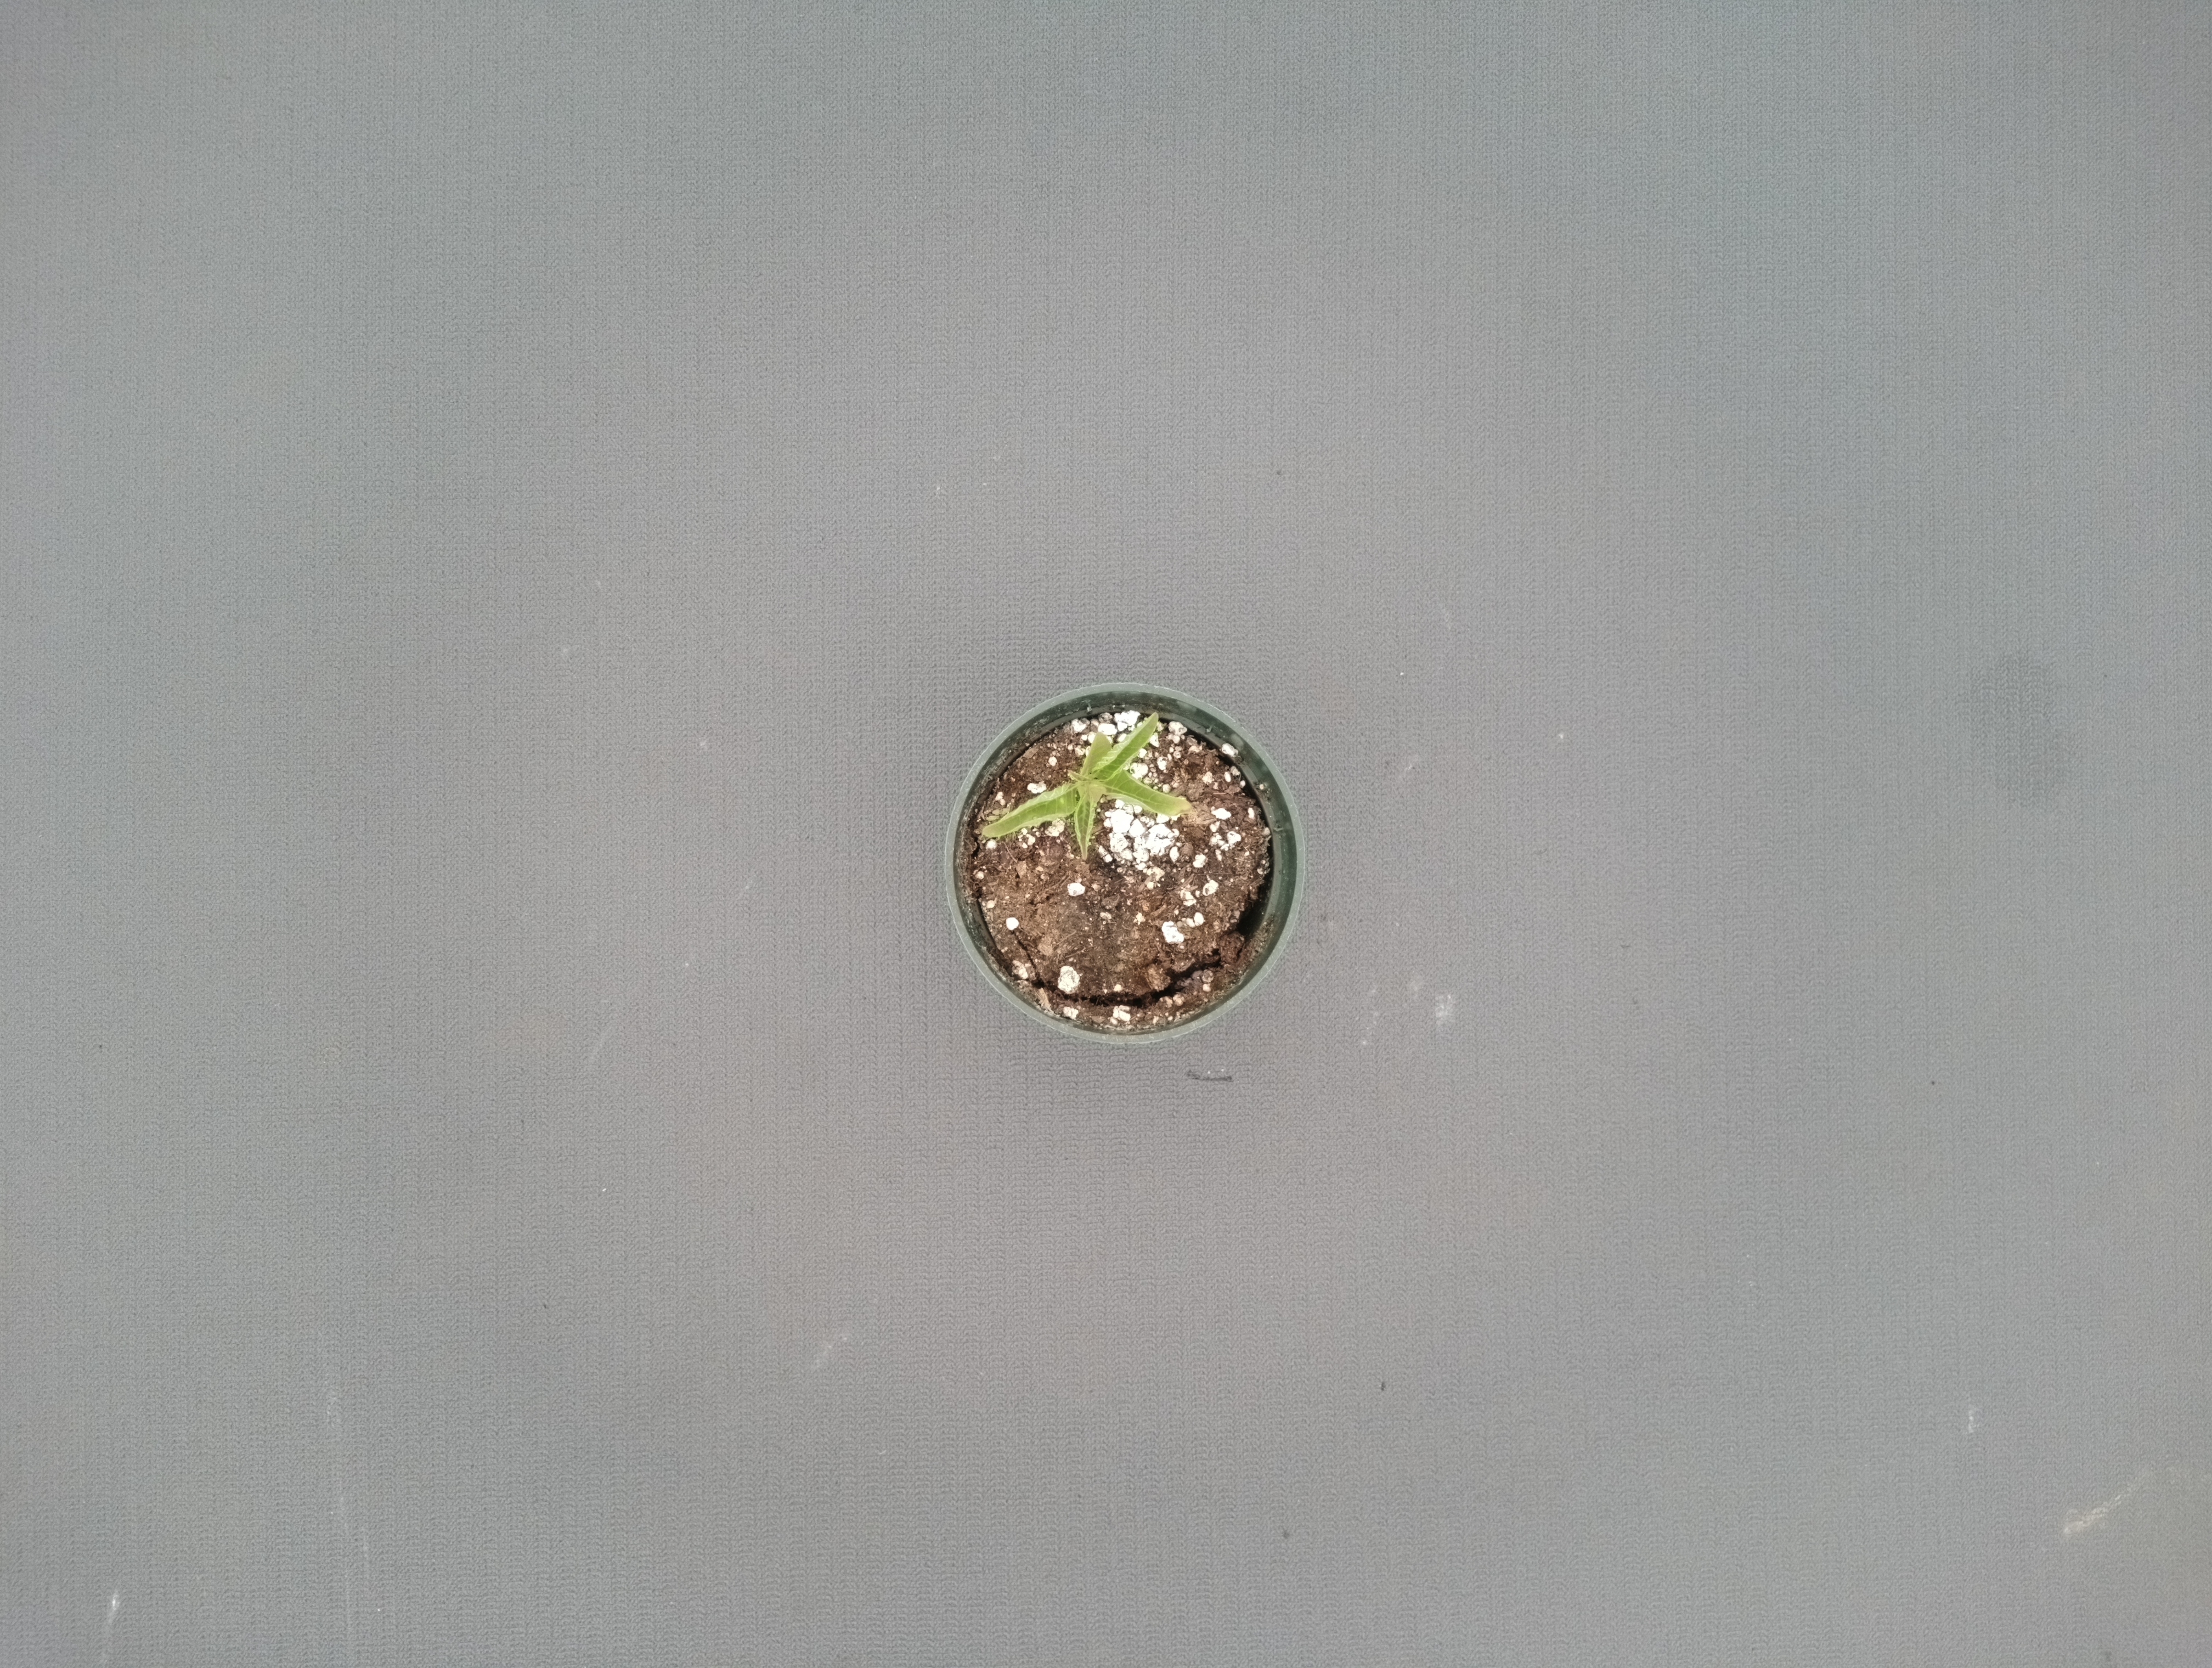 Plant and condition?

waterhemp, foliar distortion
